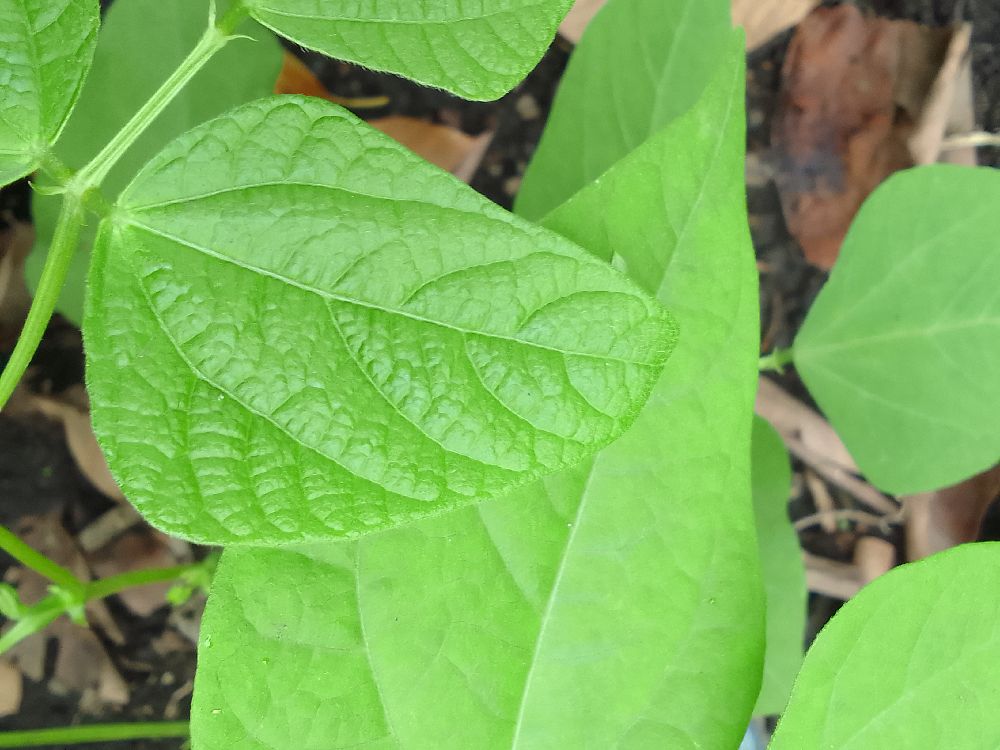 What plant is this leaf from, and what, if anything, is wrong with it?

common bean, healthy
